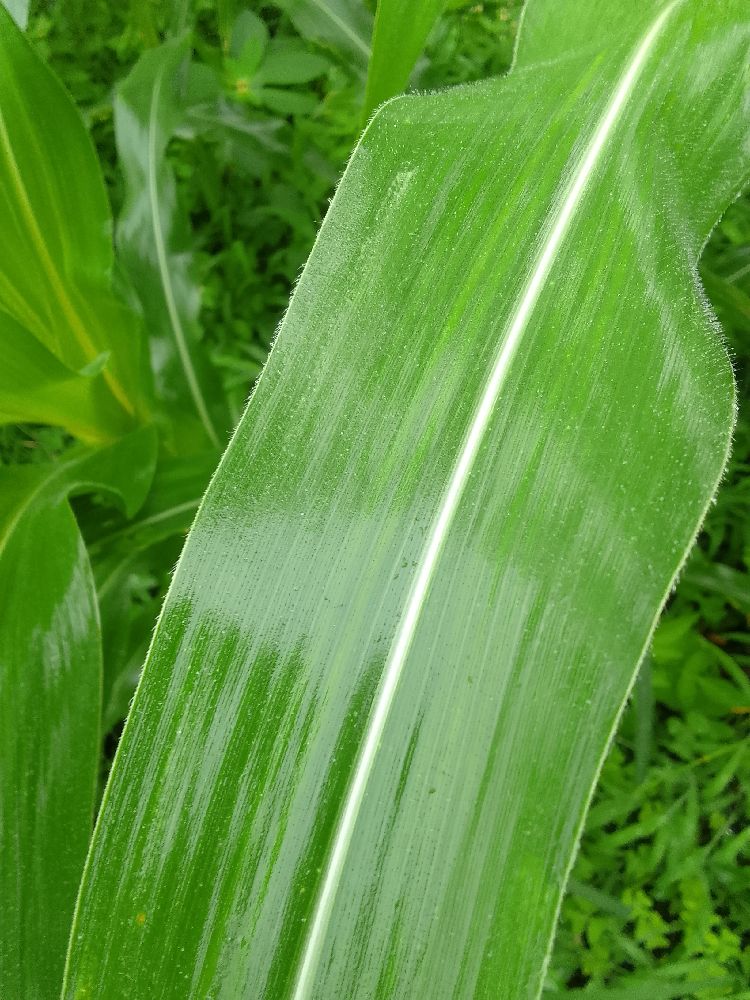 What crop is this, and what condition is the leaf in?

maize, healthy
